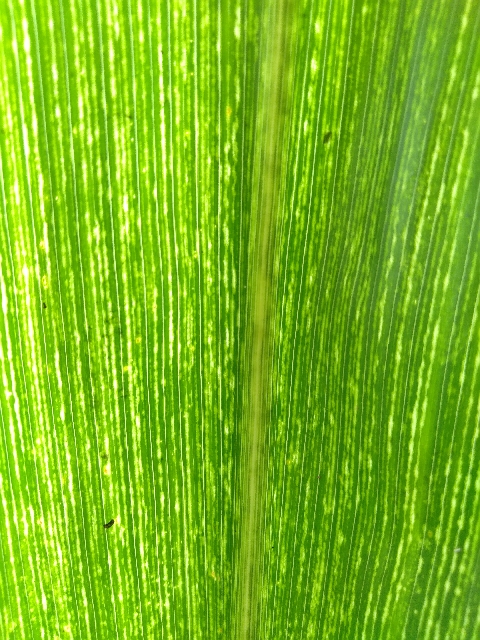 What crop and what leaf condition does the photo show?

maize, maize streak virus
